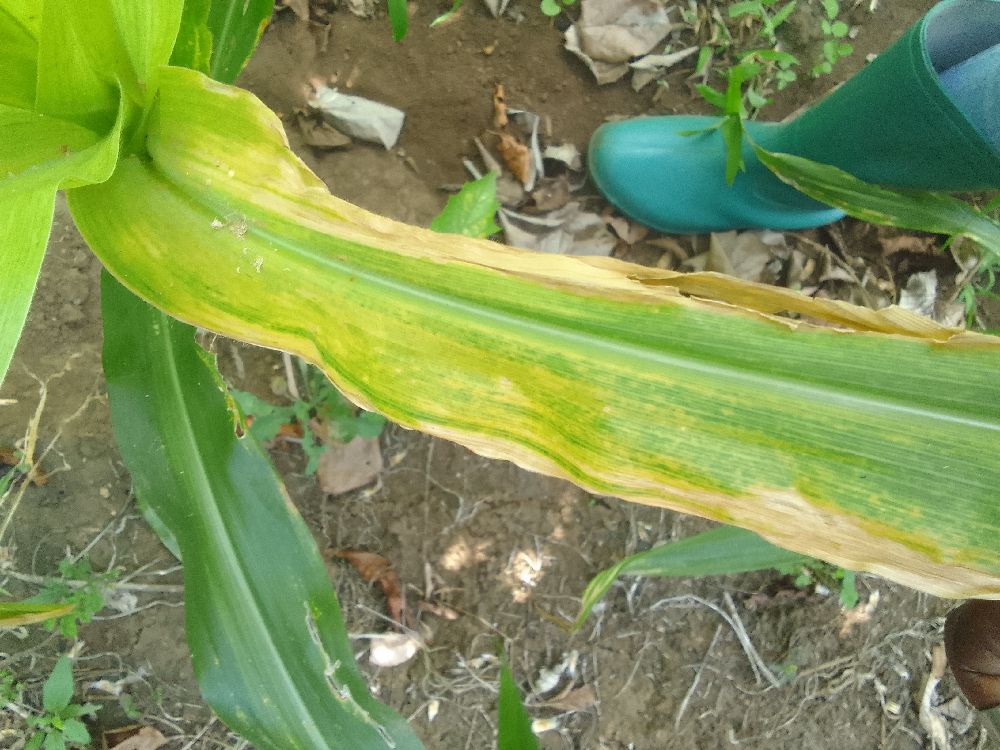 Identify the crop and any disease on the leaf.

maize, maize lethal necrosis
